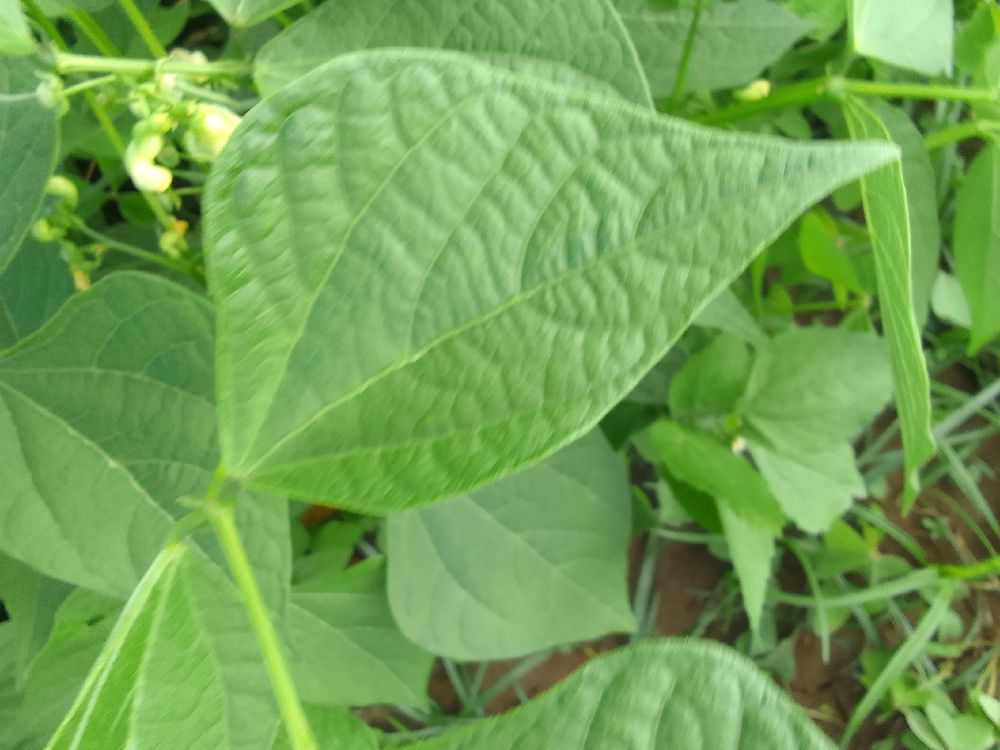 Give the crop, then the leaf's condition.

common bean, healthy
